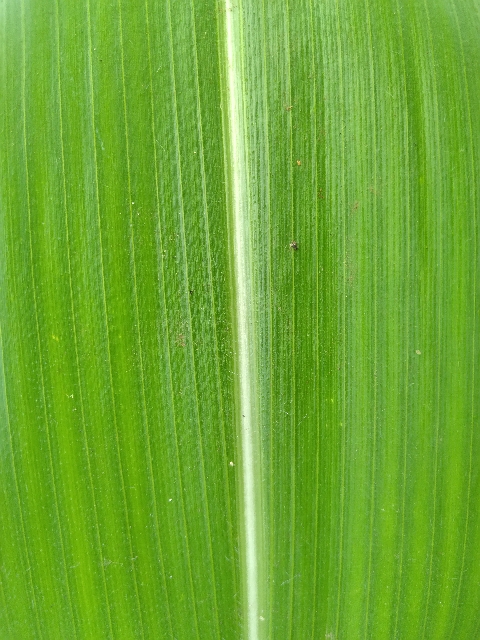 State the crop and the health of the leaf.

maize, healthy
